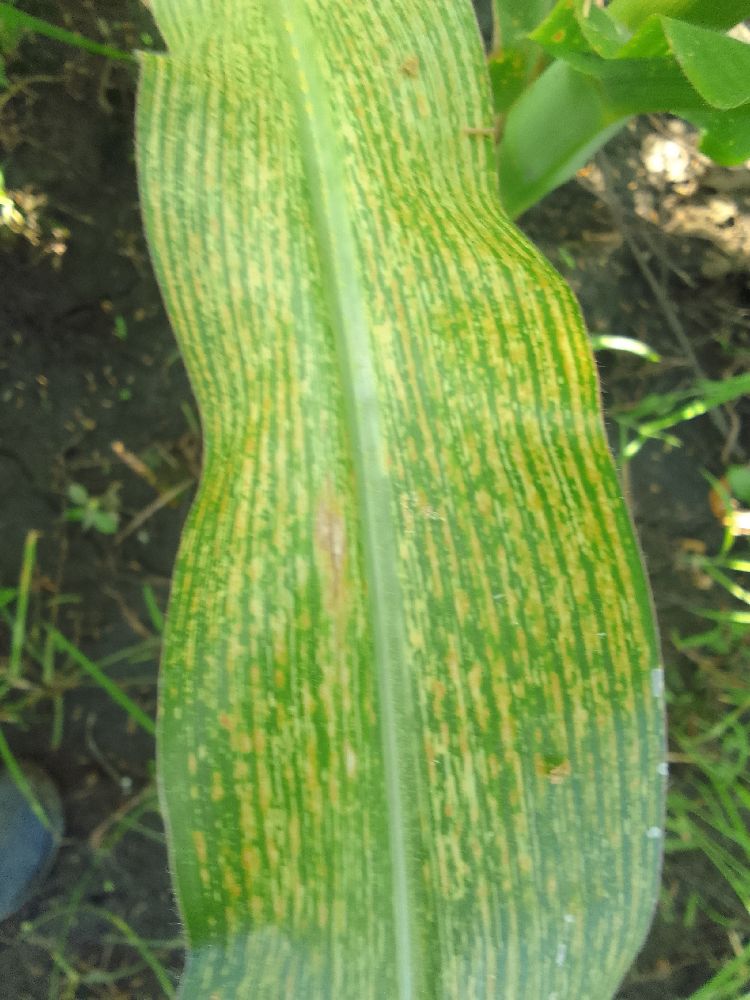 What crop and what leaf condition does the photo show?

maize, maize streak virus
